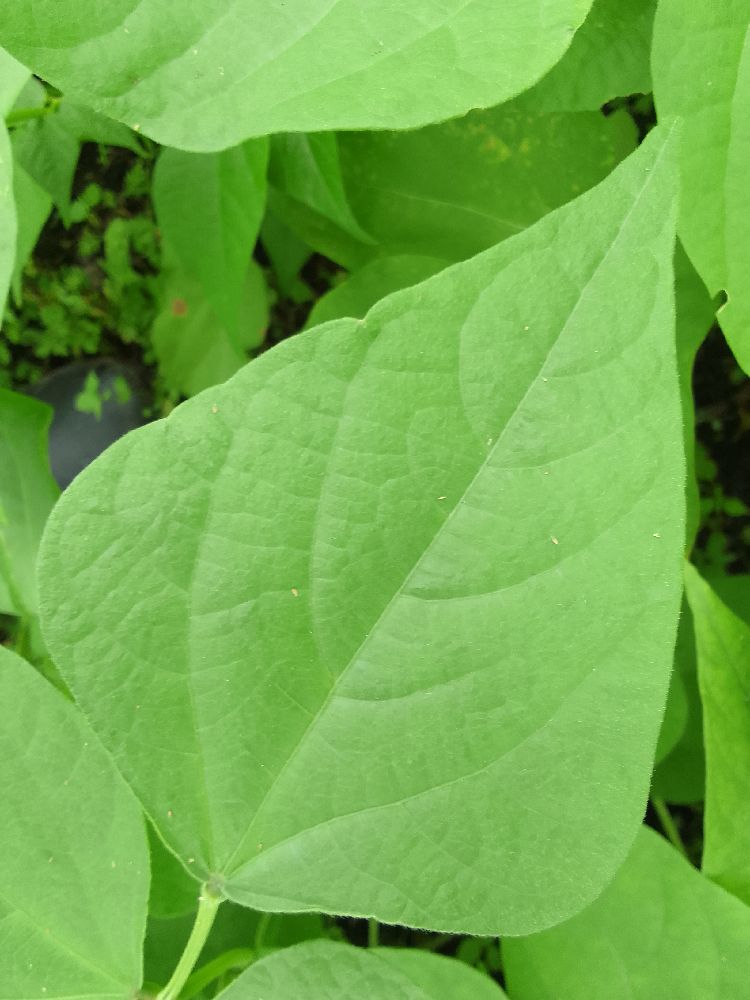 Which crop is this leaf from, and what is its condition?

common bean, healthy
